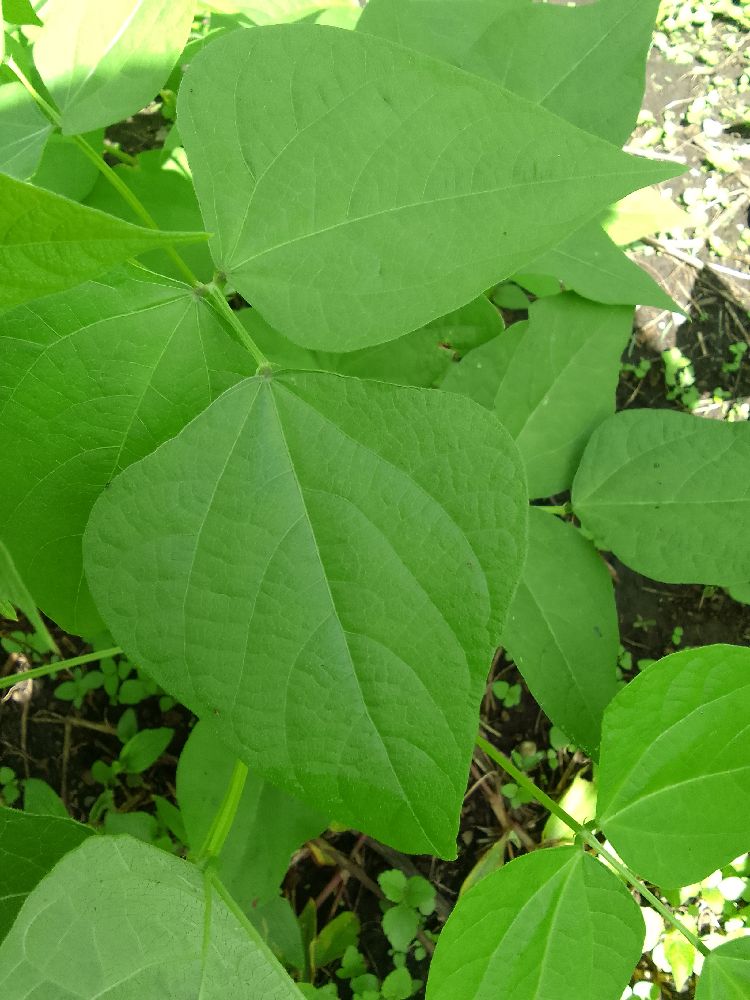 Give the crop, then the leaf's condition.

common bean, healthy
